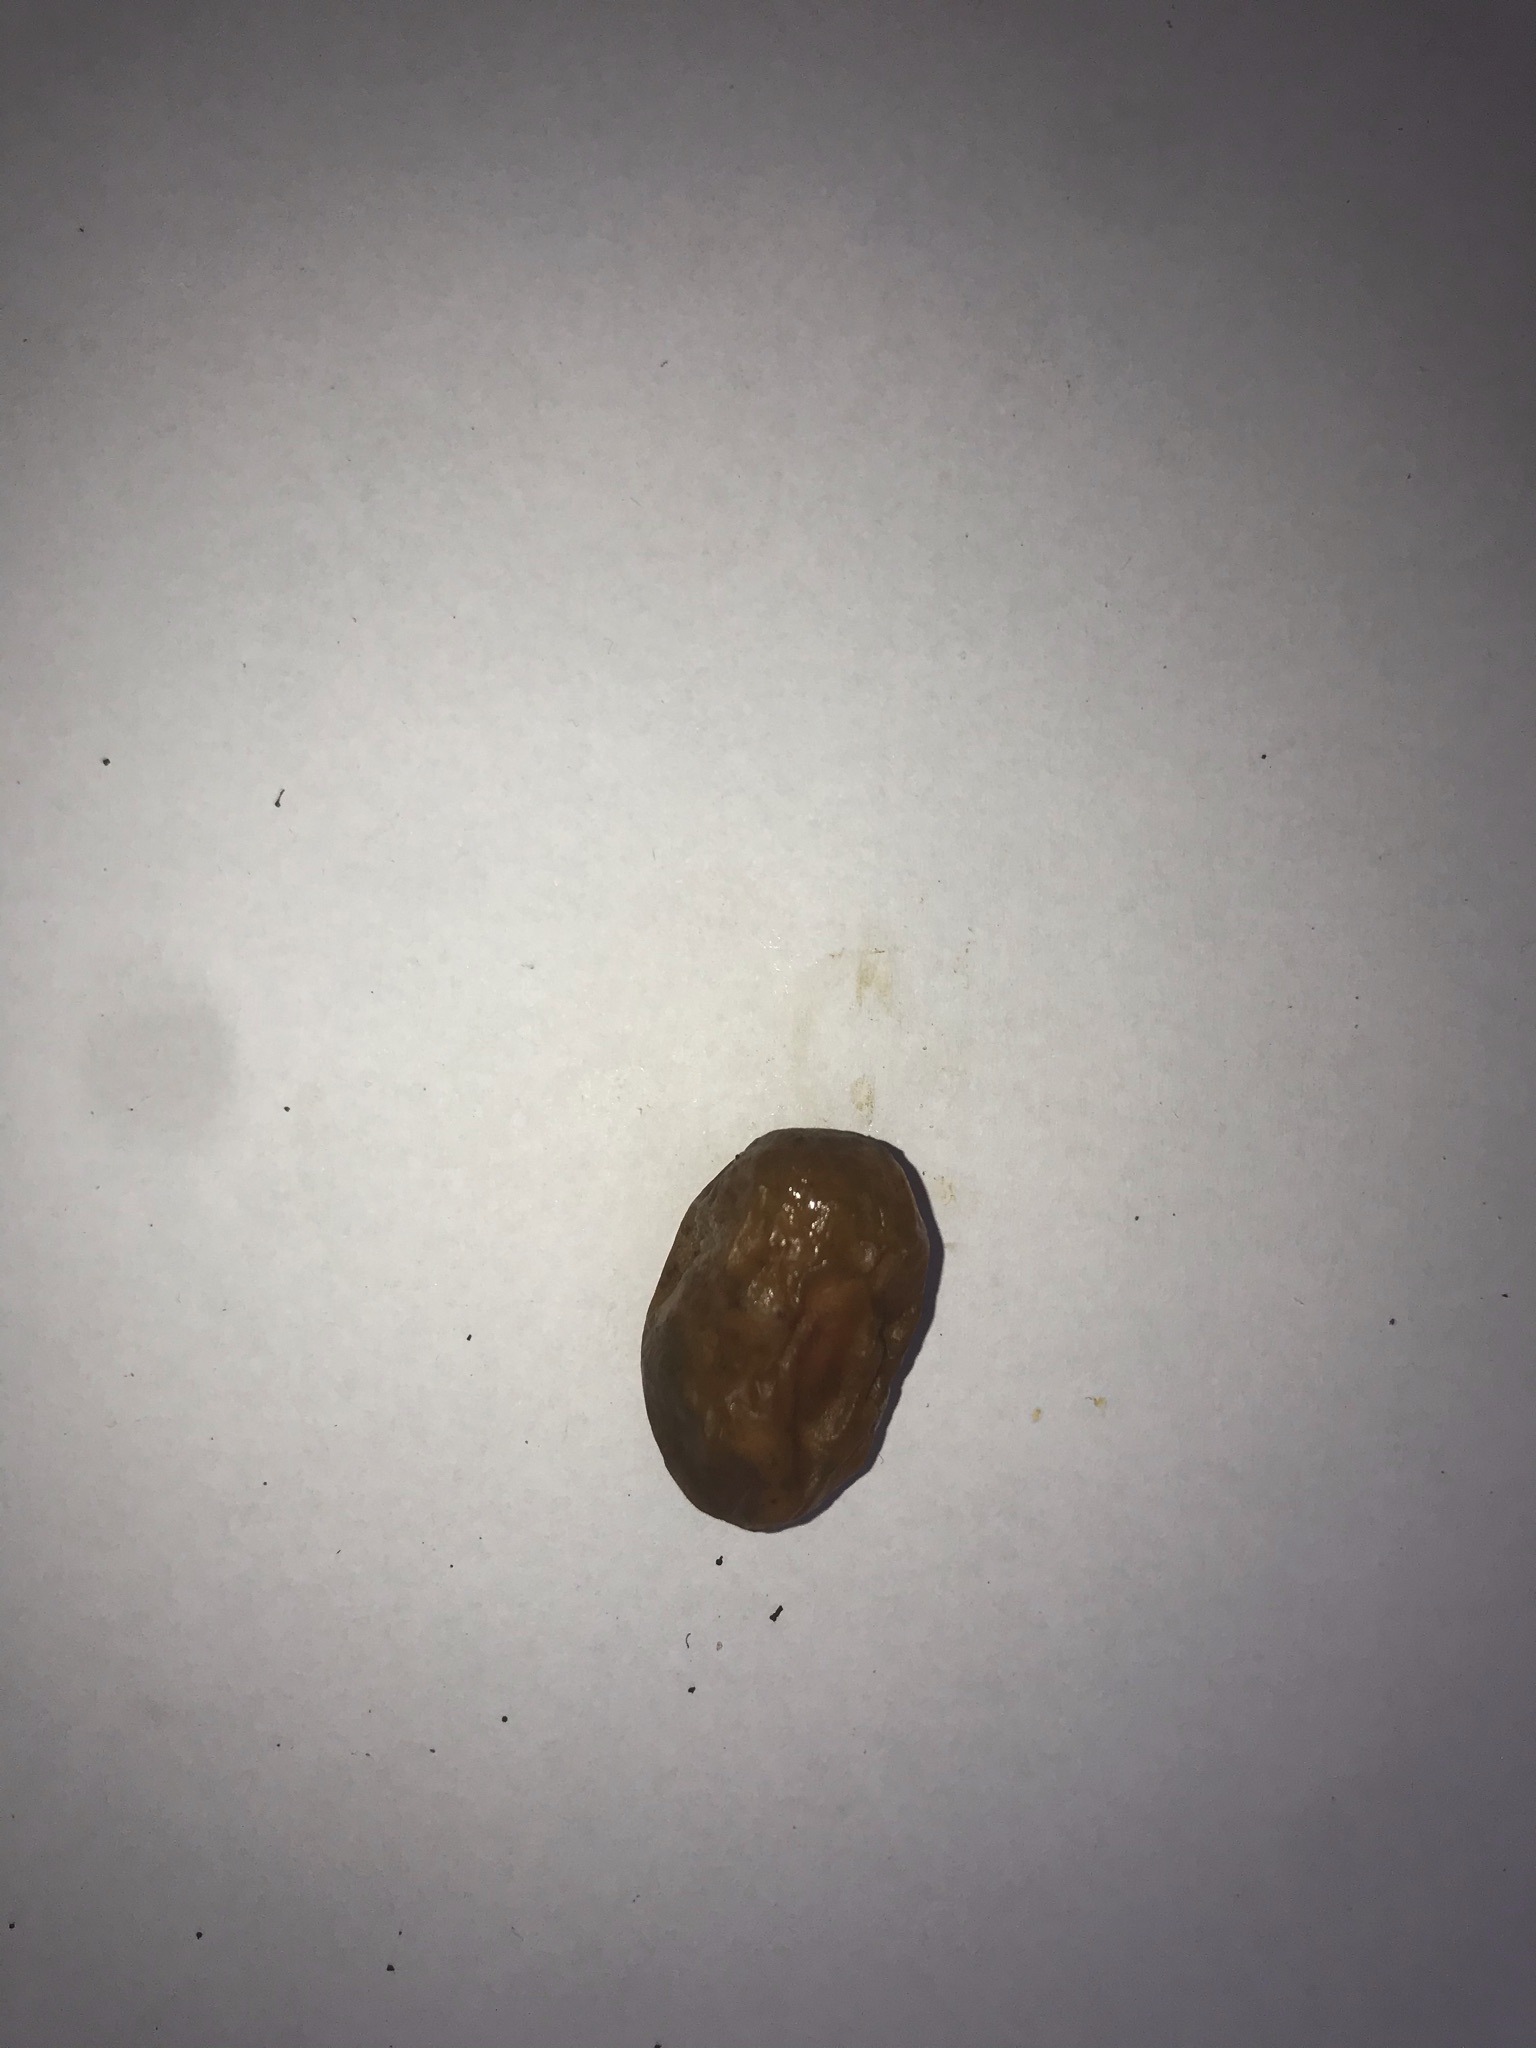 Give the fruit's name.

siriguela
